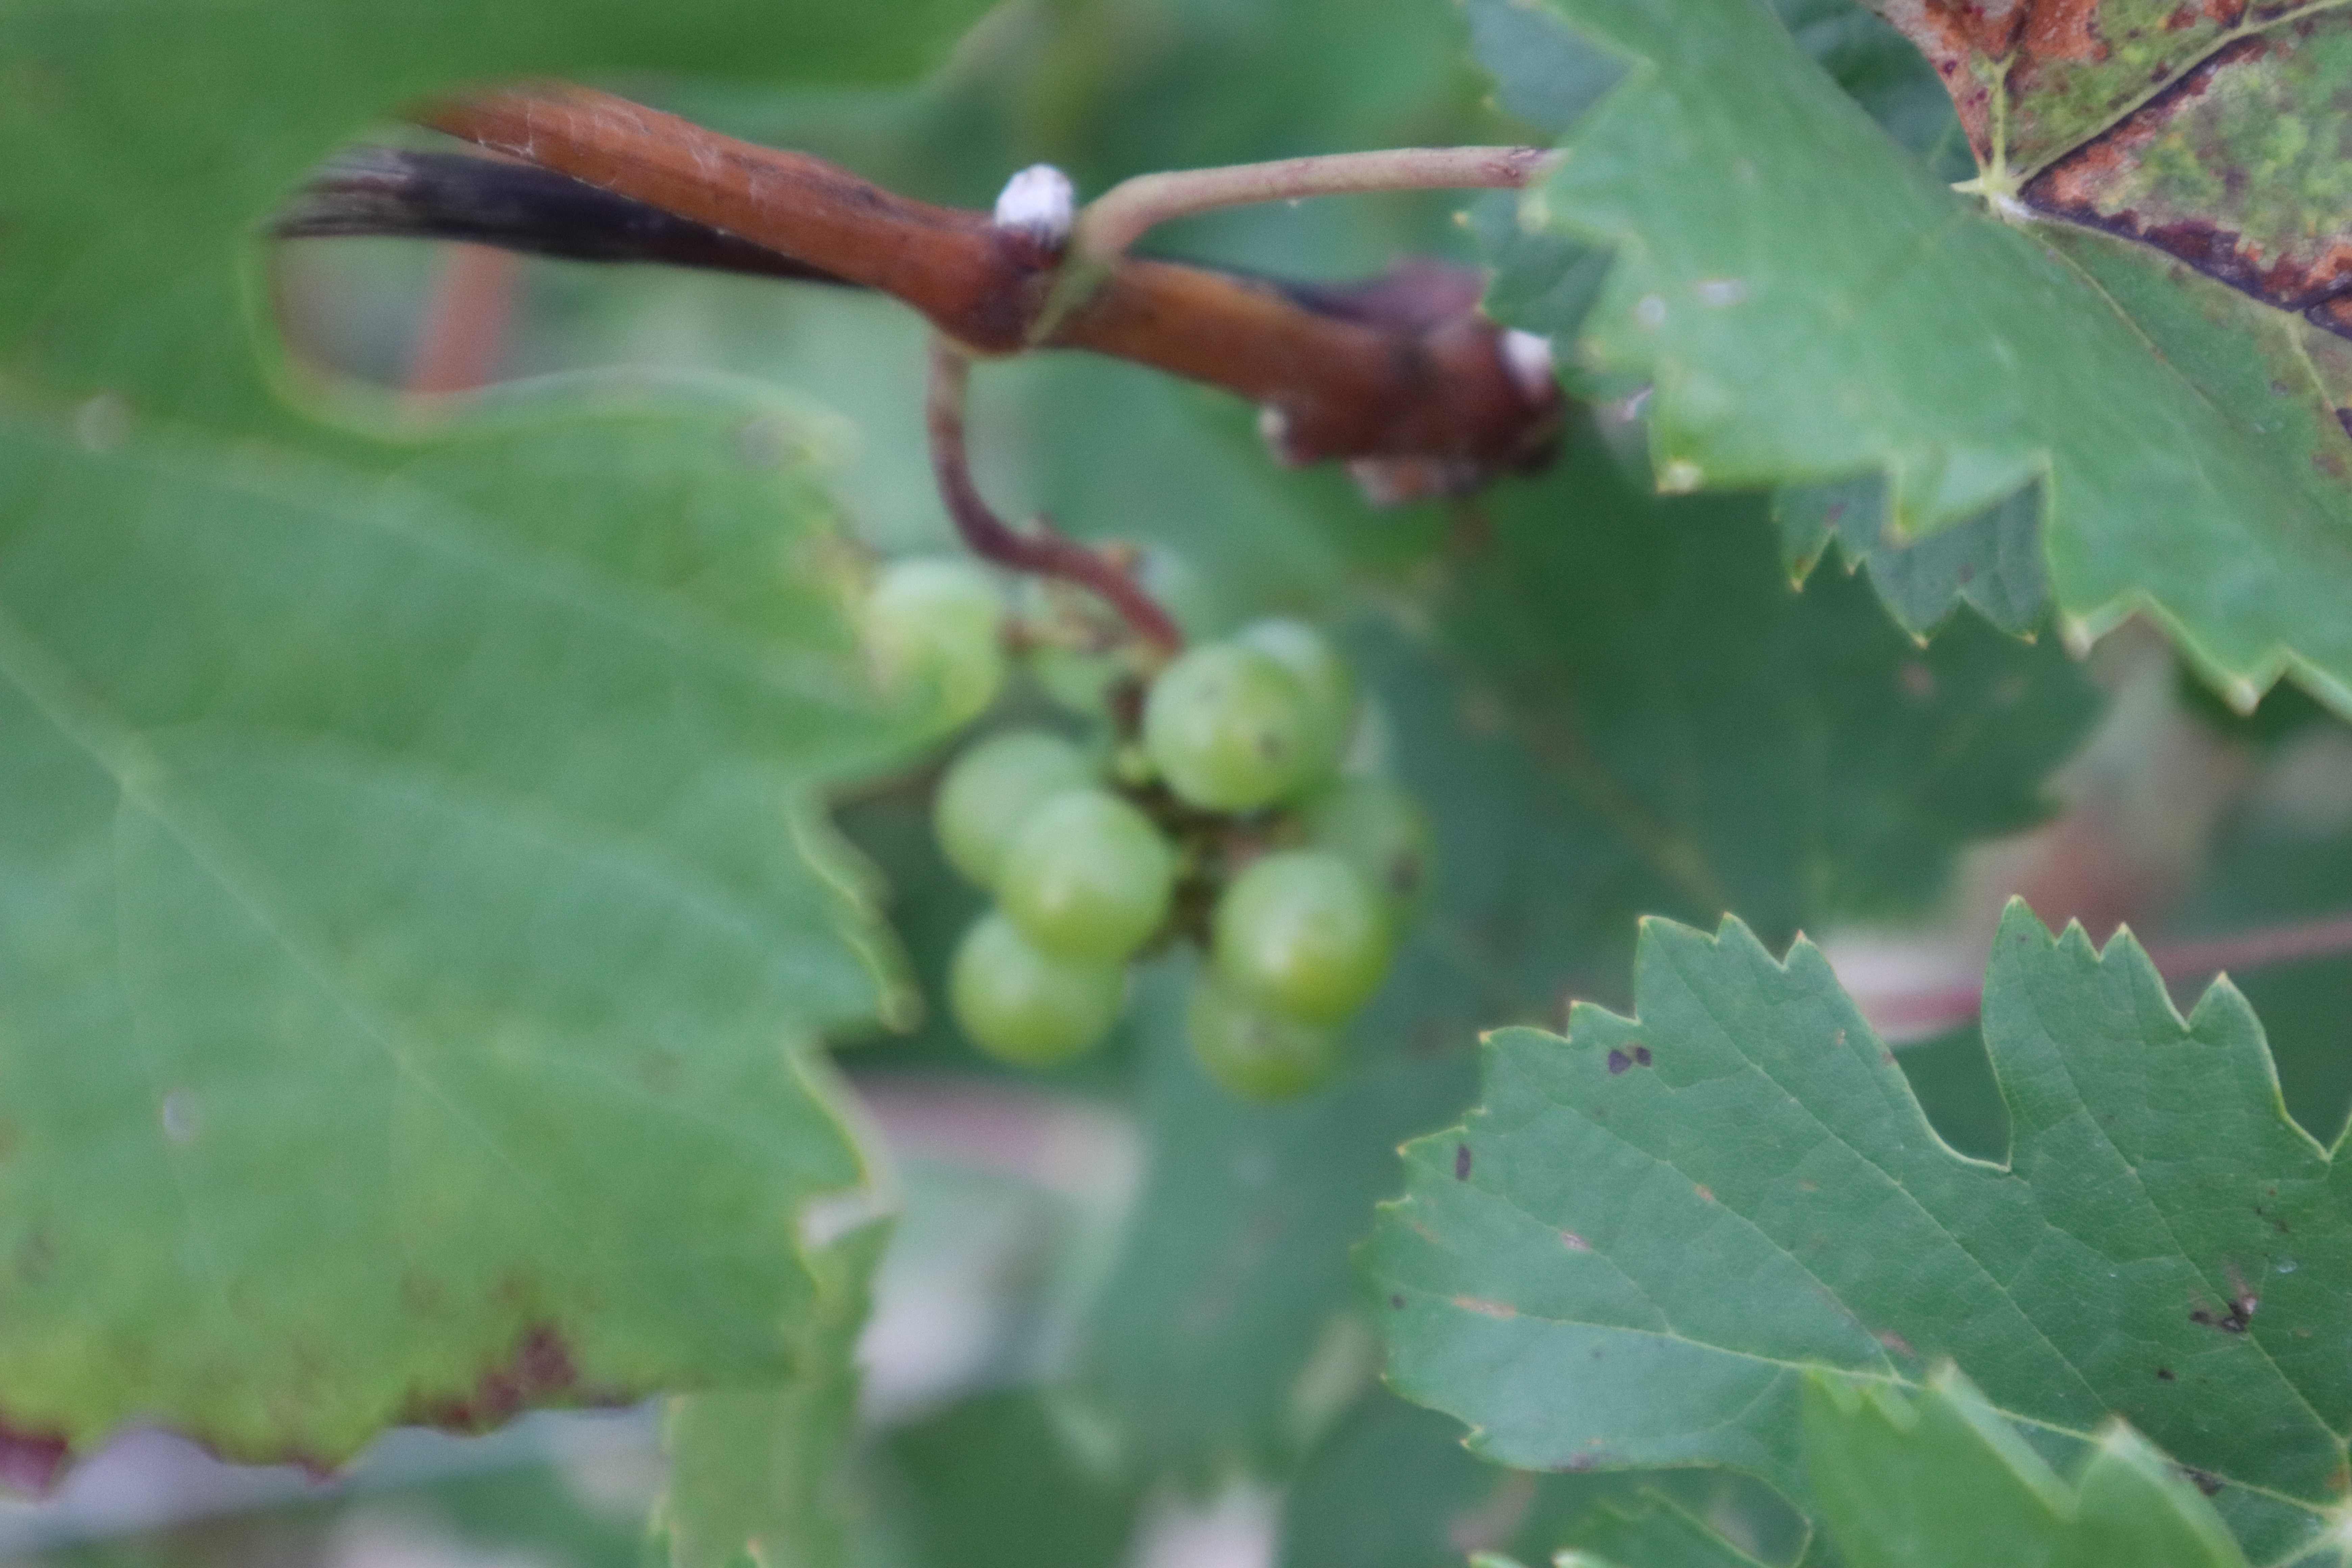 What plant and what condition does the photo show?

grapevine, healthy
